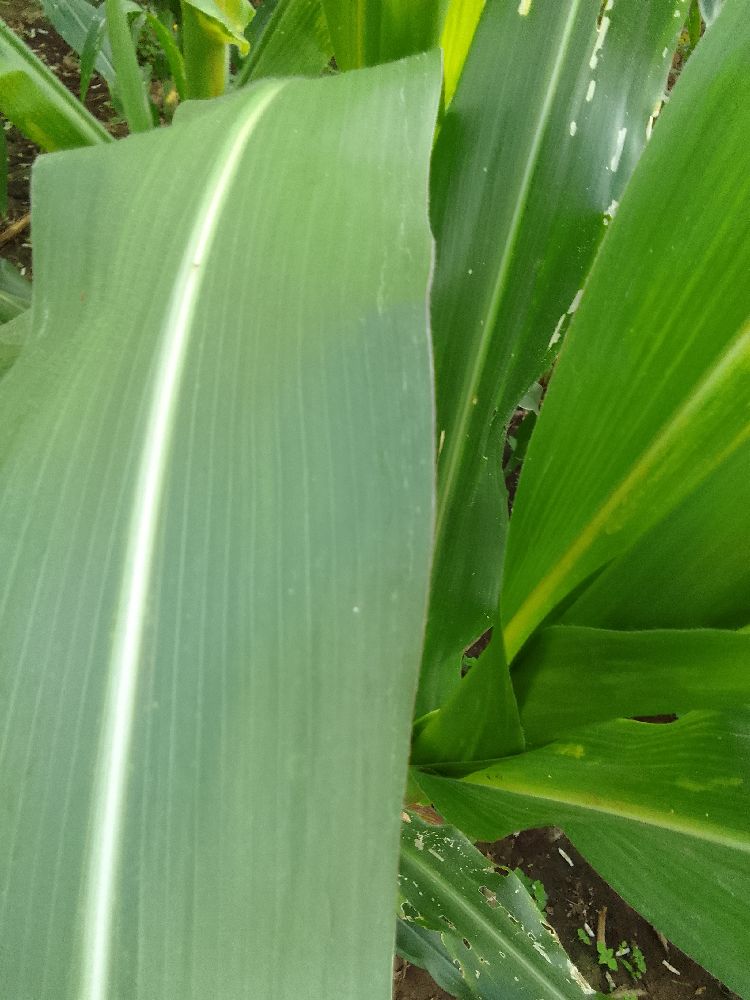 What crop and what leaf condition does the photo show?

maize, healthy
